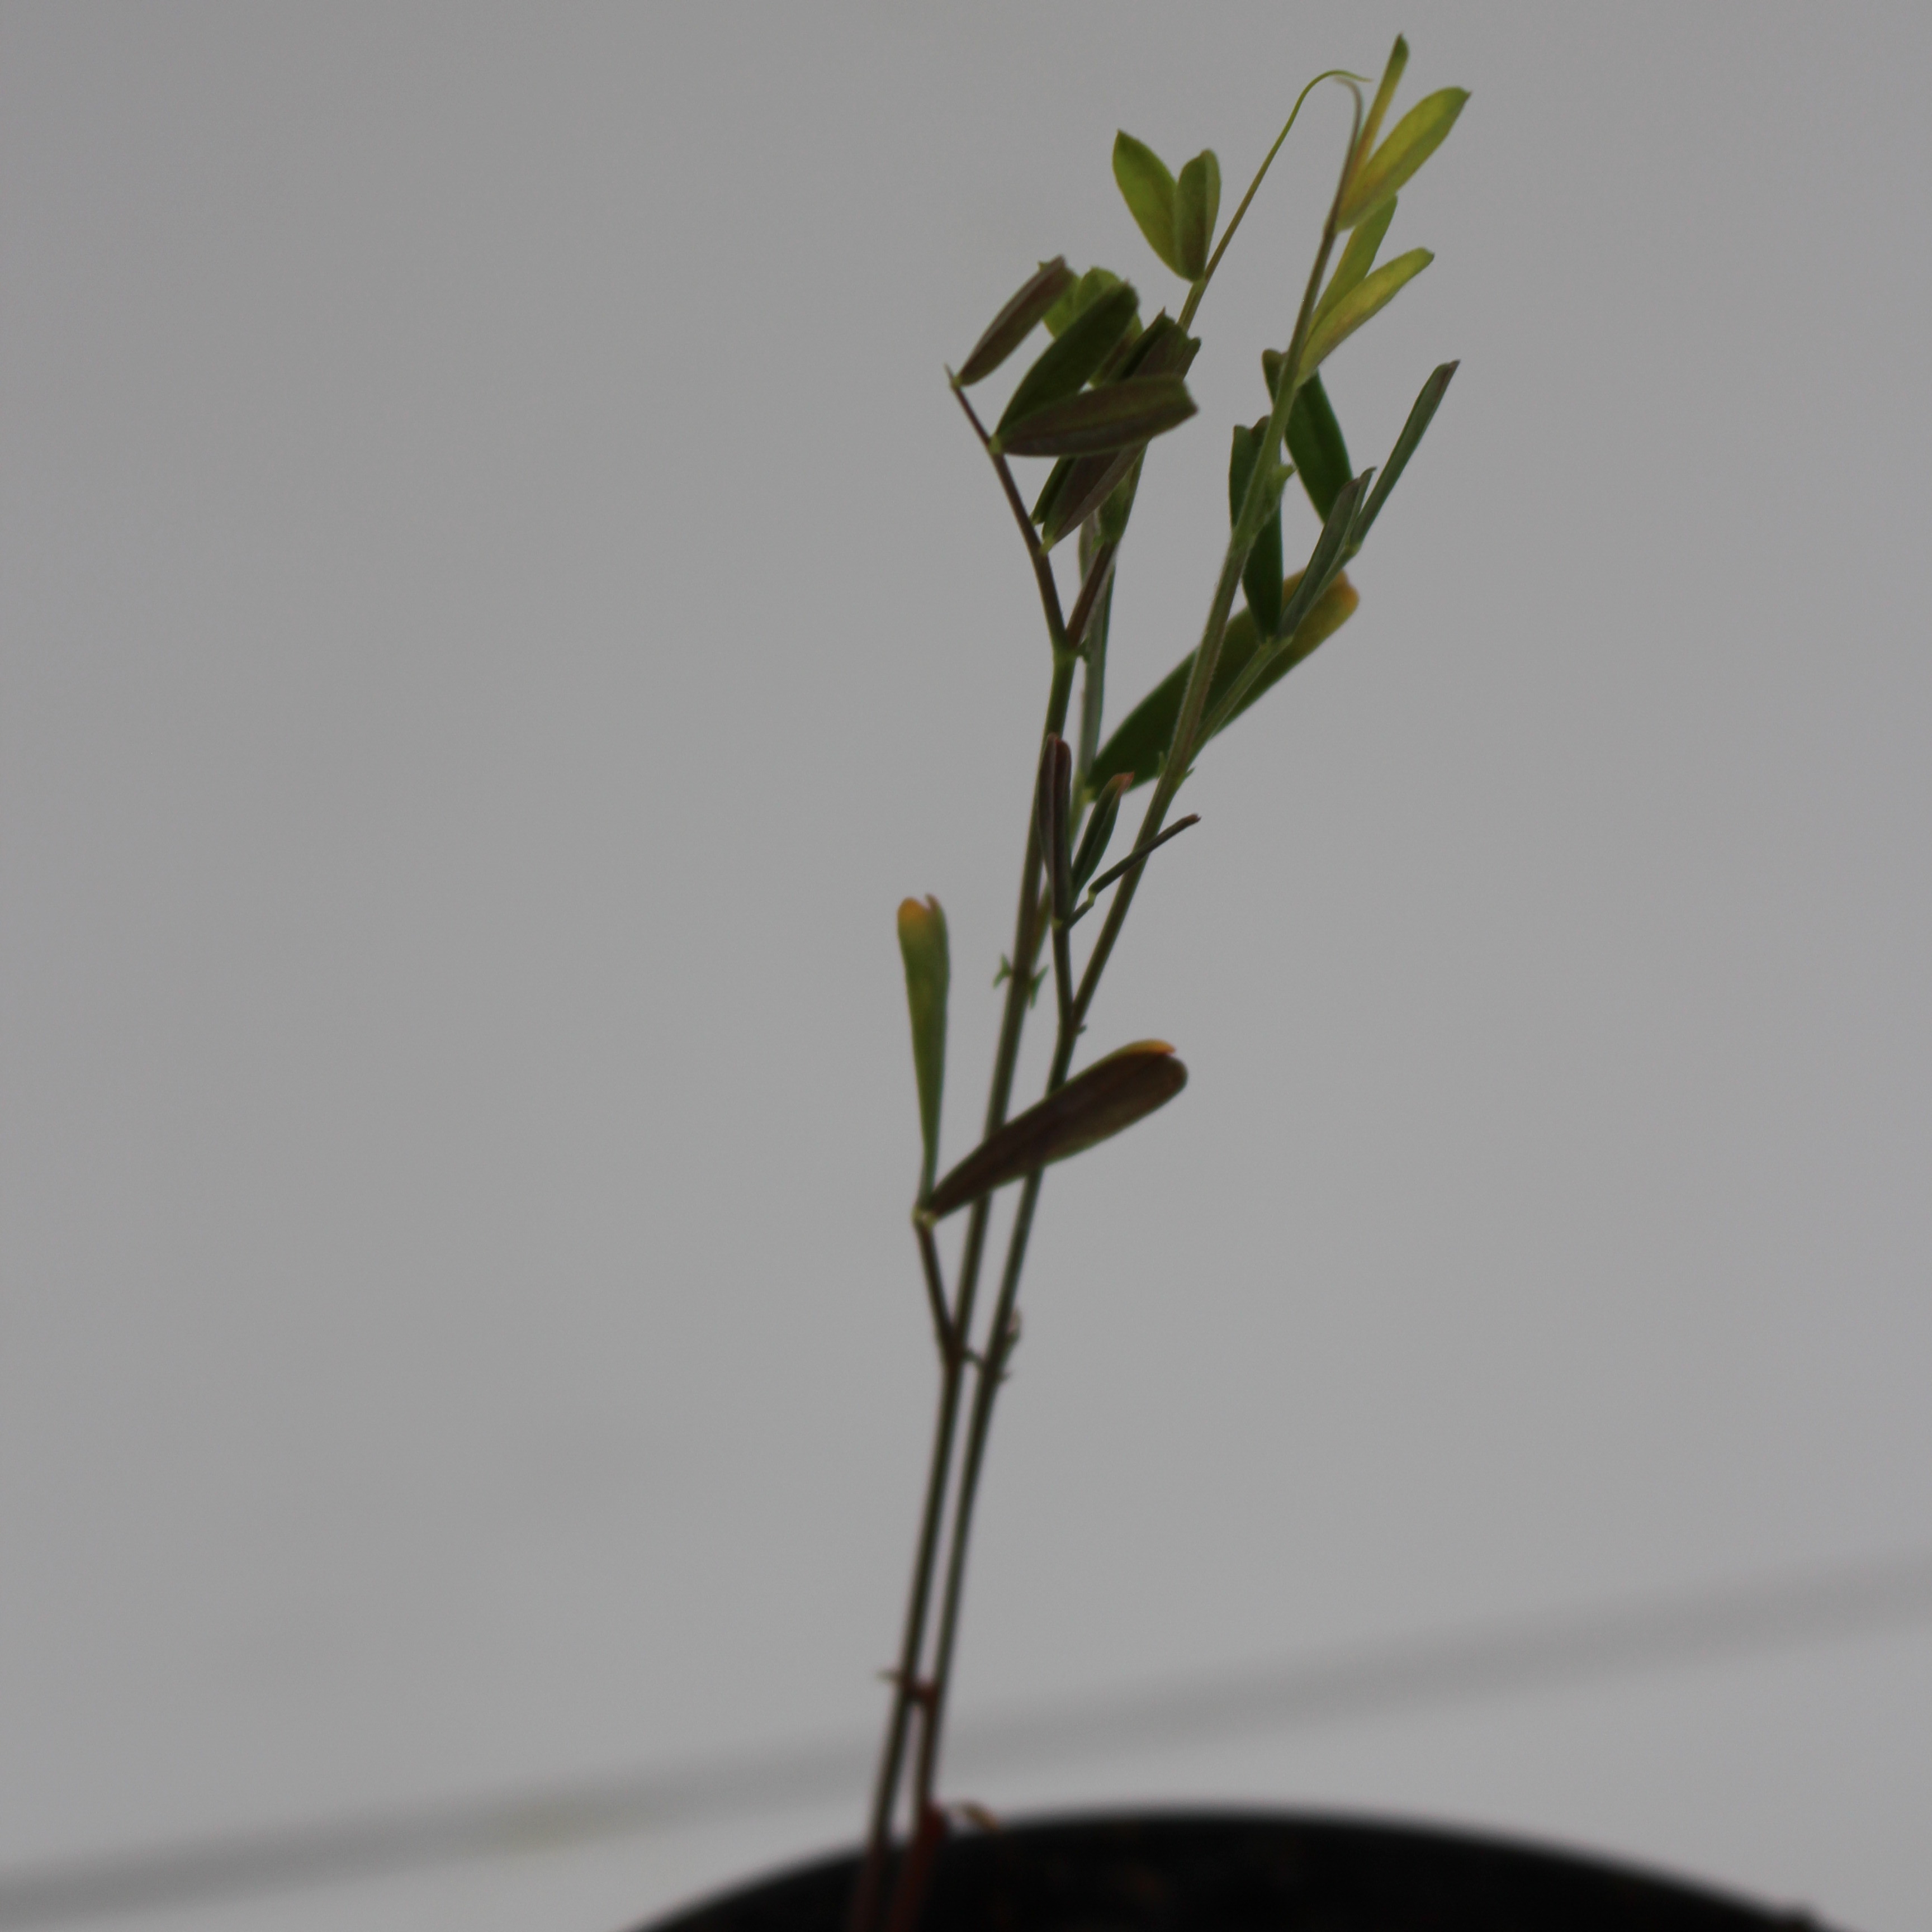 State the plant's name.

Vicia sativa
